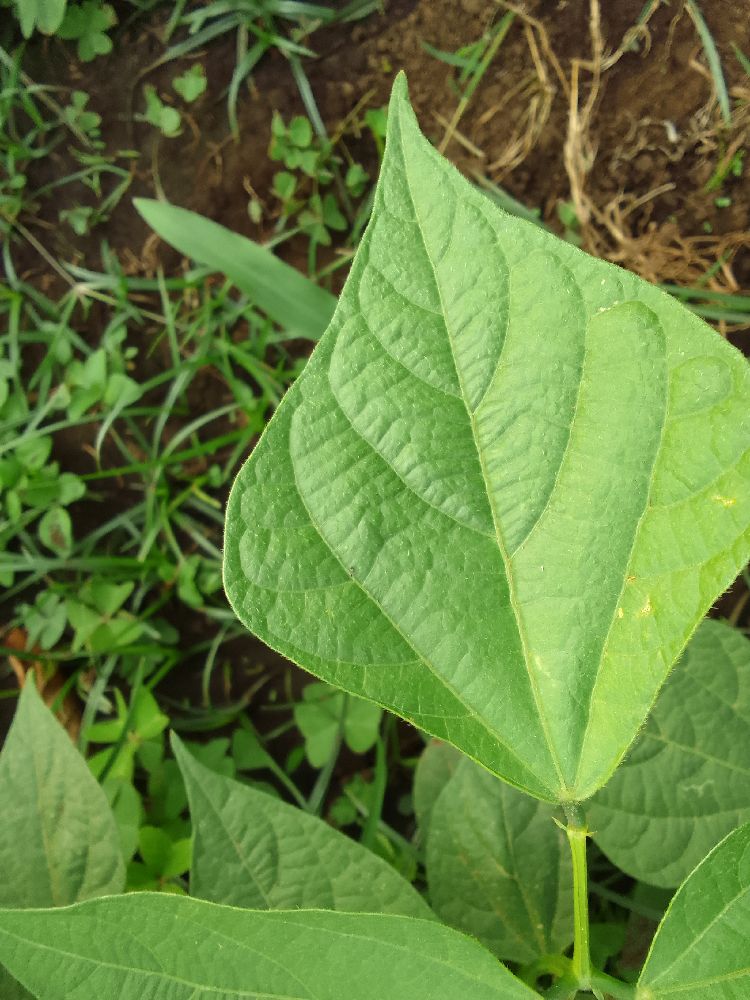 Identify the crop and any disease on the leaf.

common bean, healthy
